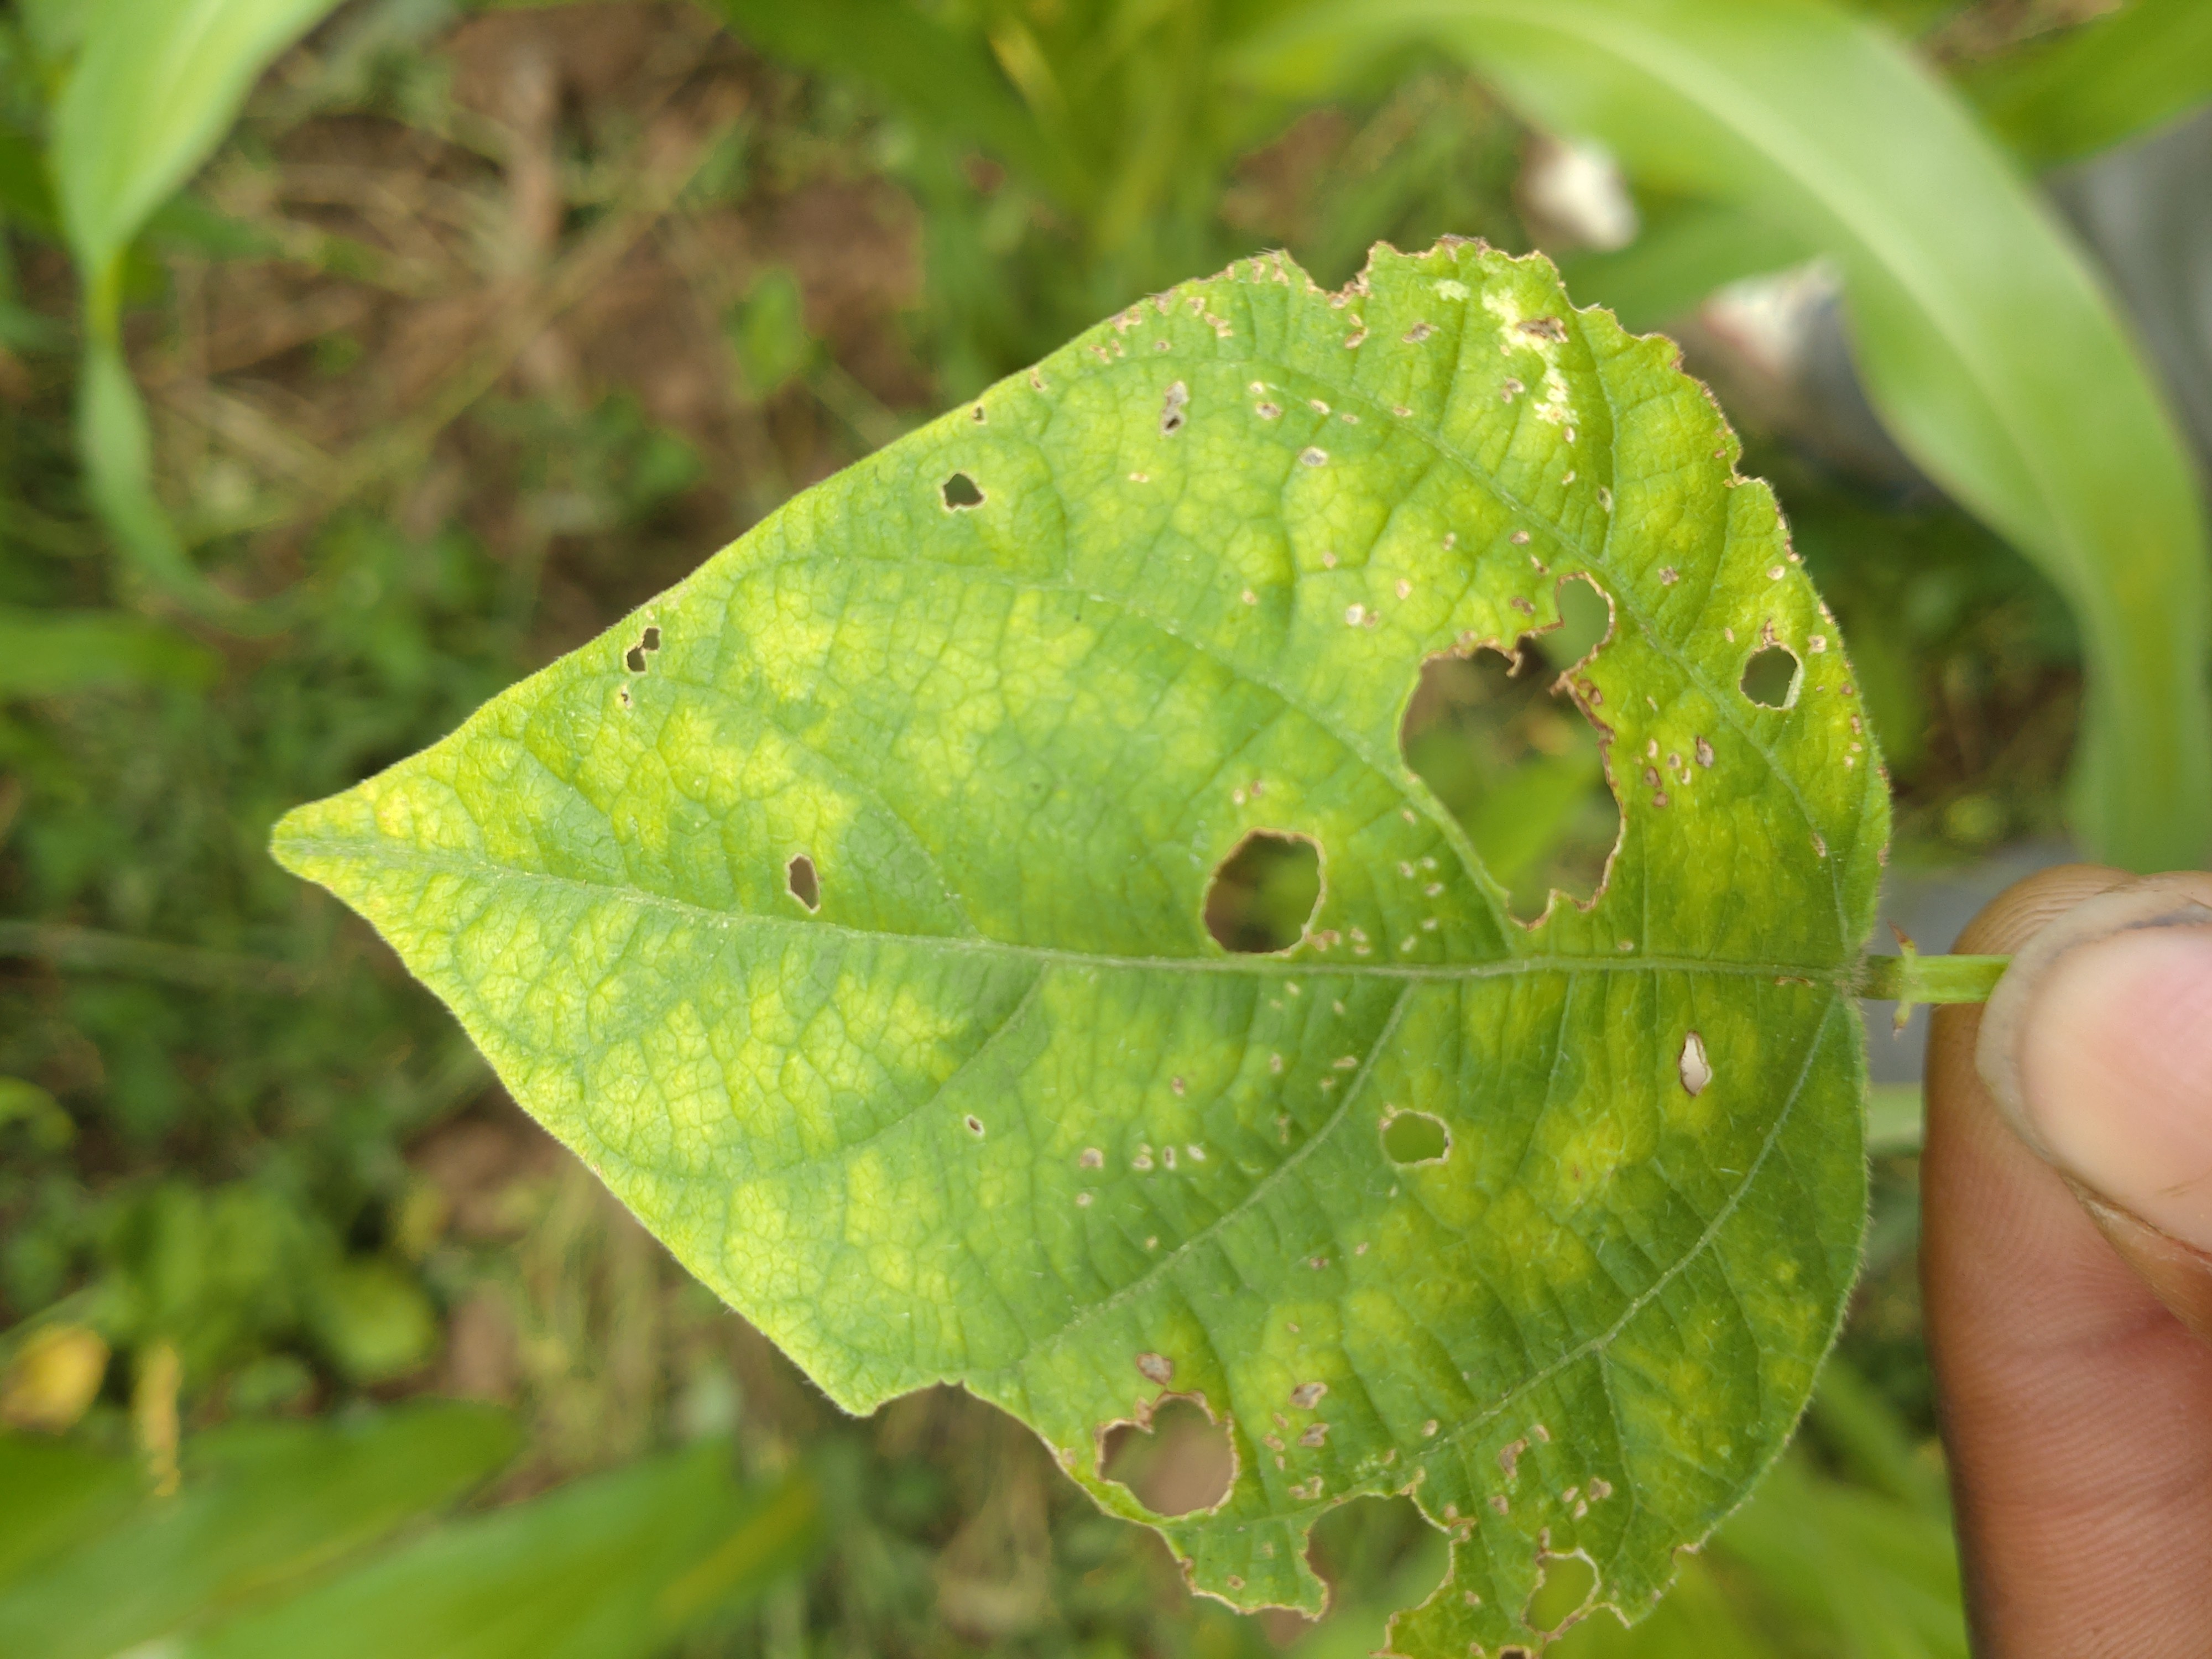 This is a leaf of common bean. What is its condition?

rust
